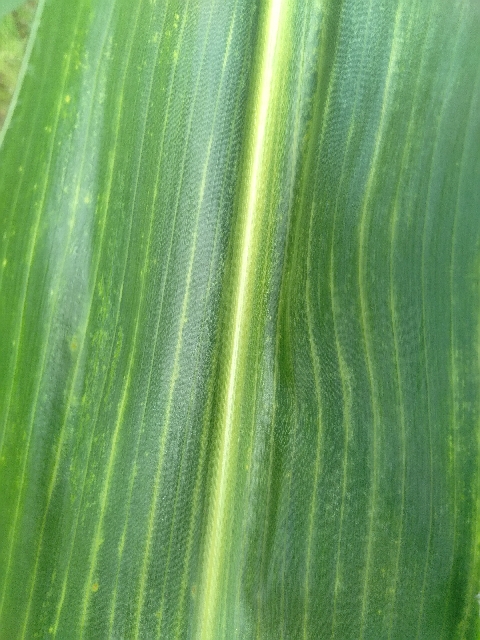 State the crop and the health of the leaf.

maize, maize lethal necrosis
